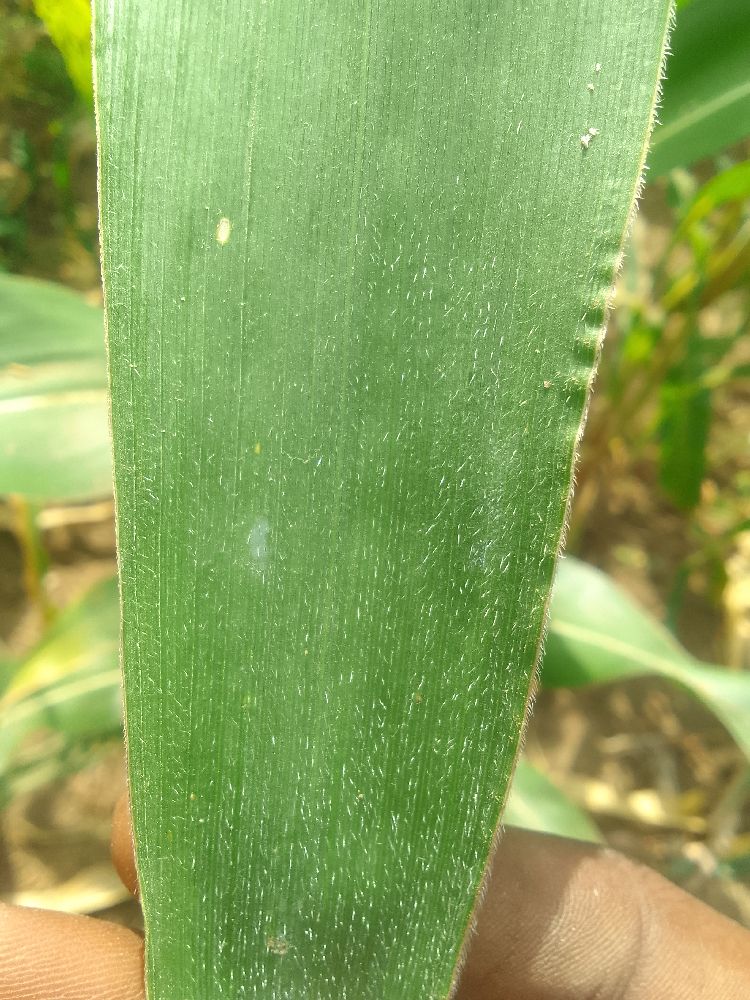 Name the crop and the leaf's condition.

maize, healthy
